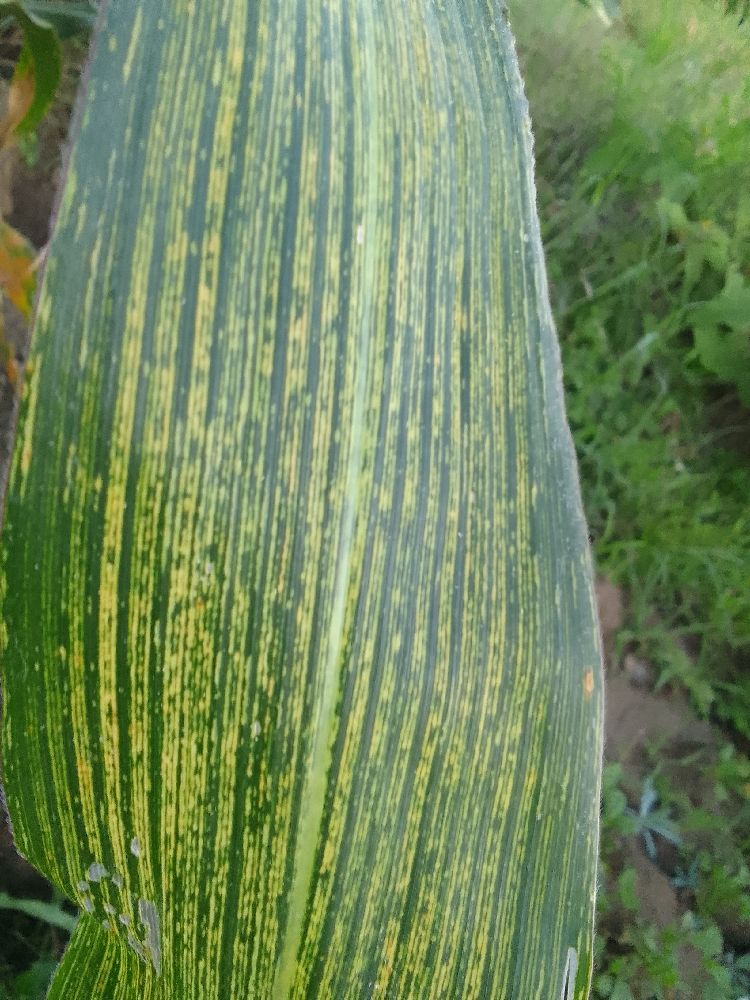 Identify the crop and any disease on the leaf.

maize, maize streak virus
